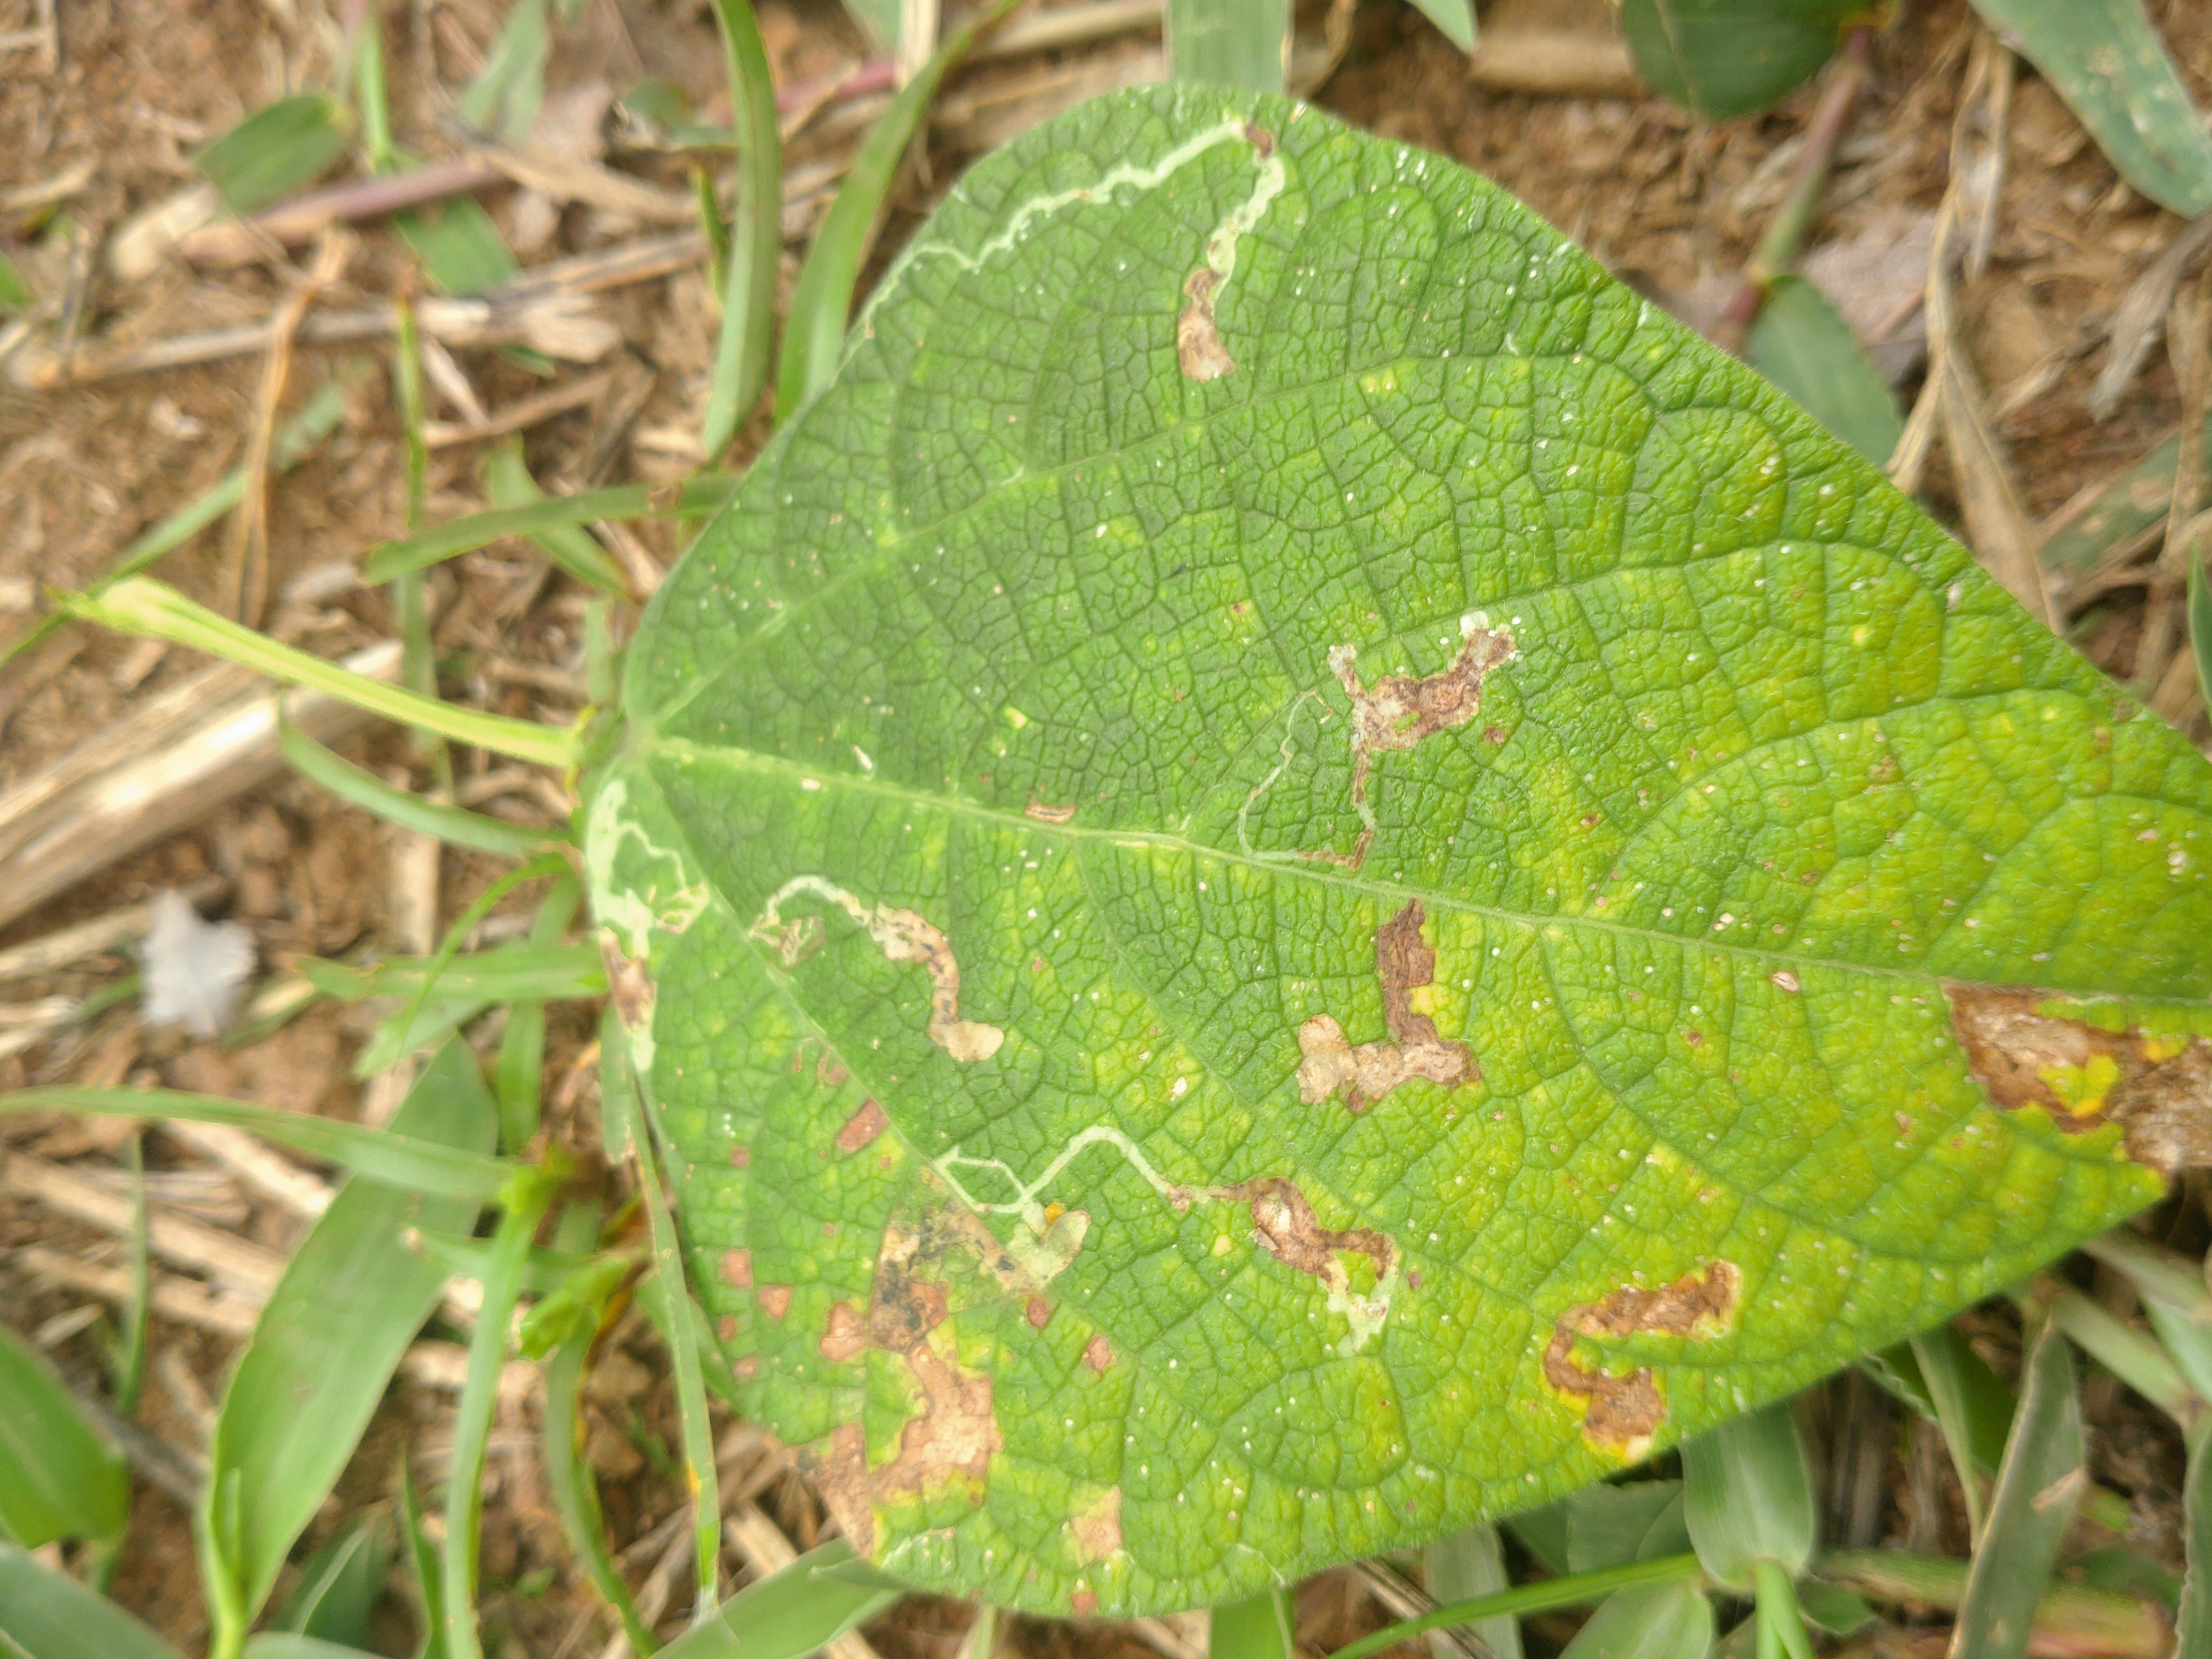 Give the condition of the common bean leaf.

rust
